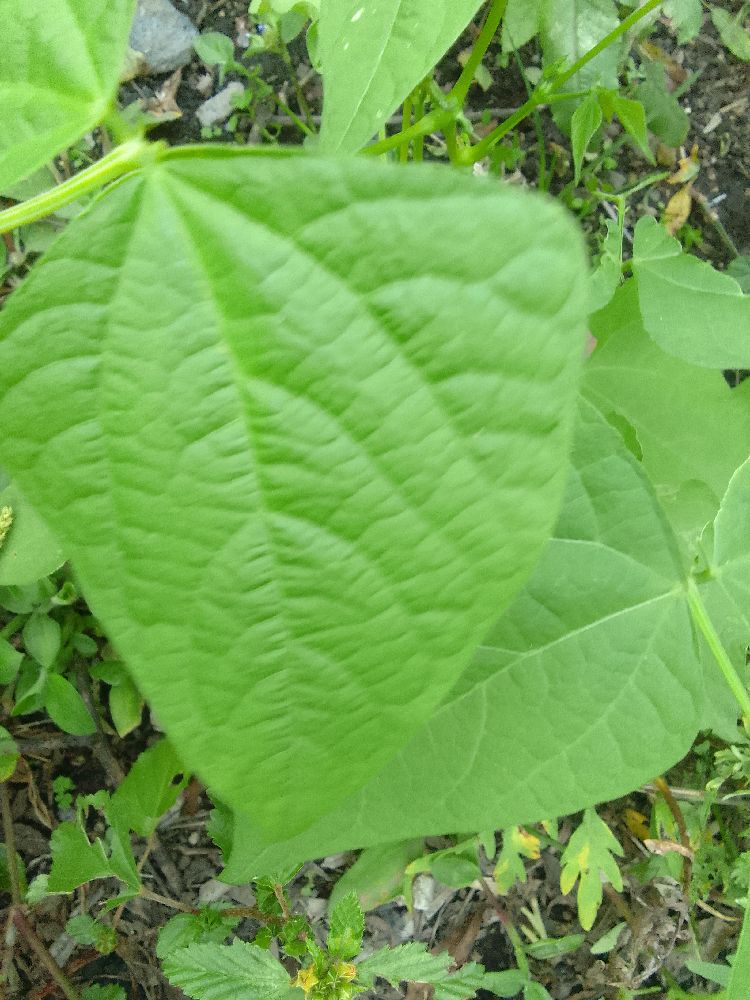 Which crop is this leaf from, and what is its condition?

common bean, healthy
